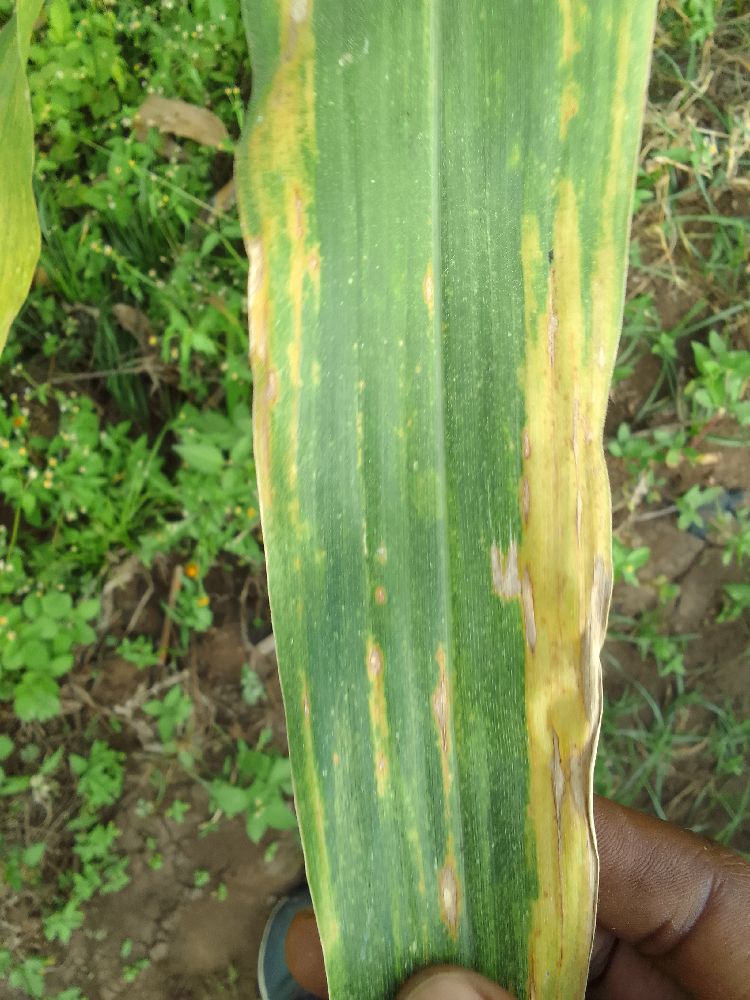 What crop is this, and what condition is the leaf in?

maize, maize lethal necrosis
